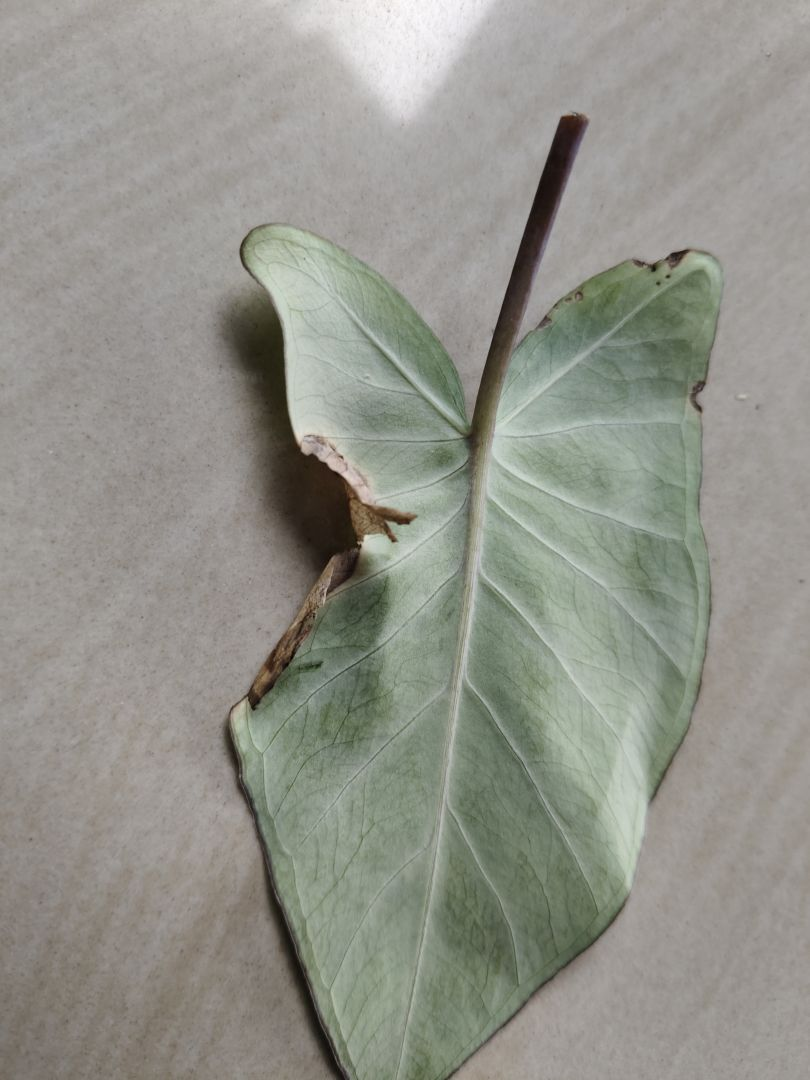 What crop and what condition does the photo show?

taro, leaf blight
